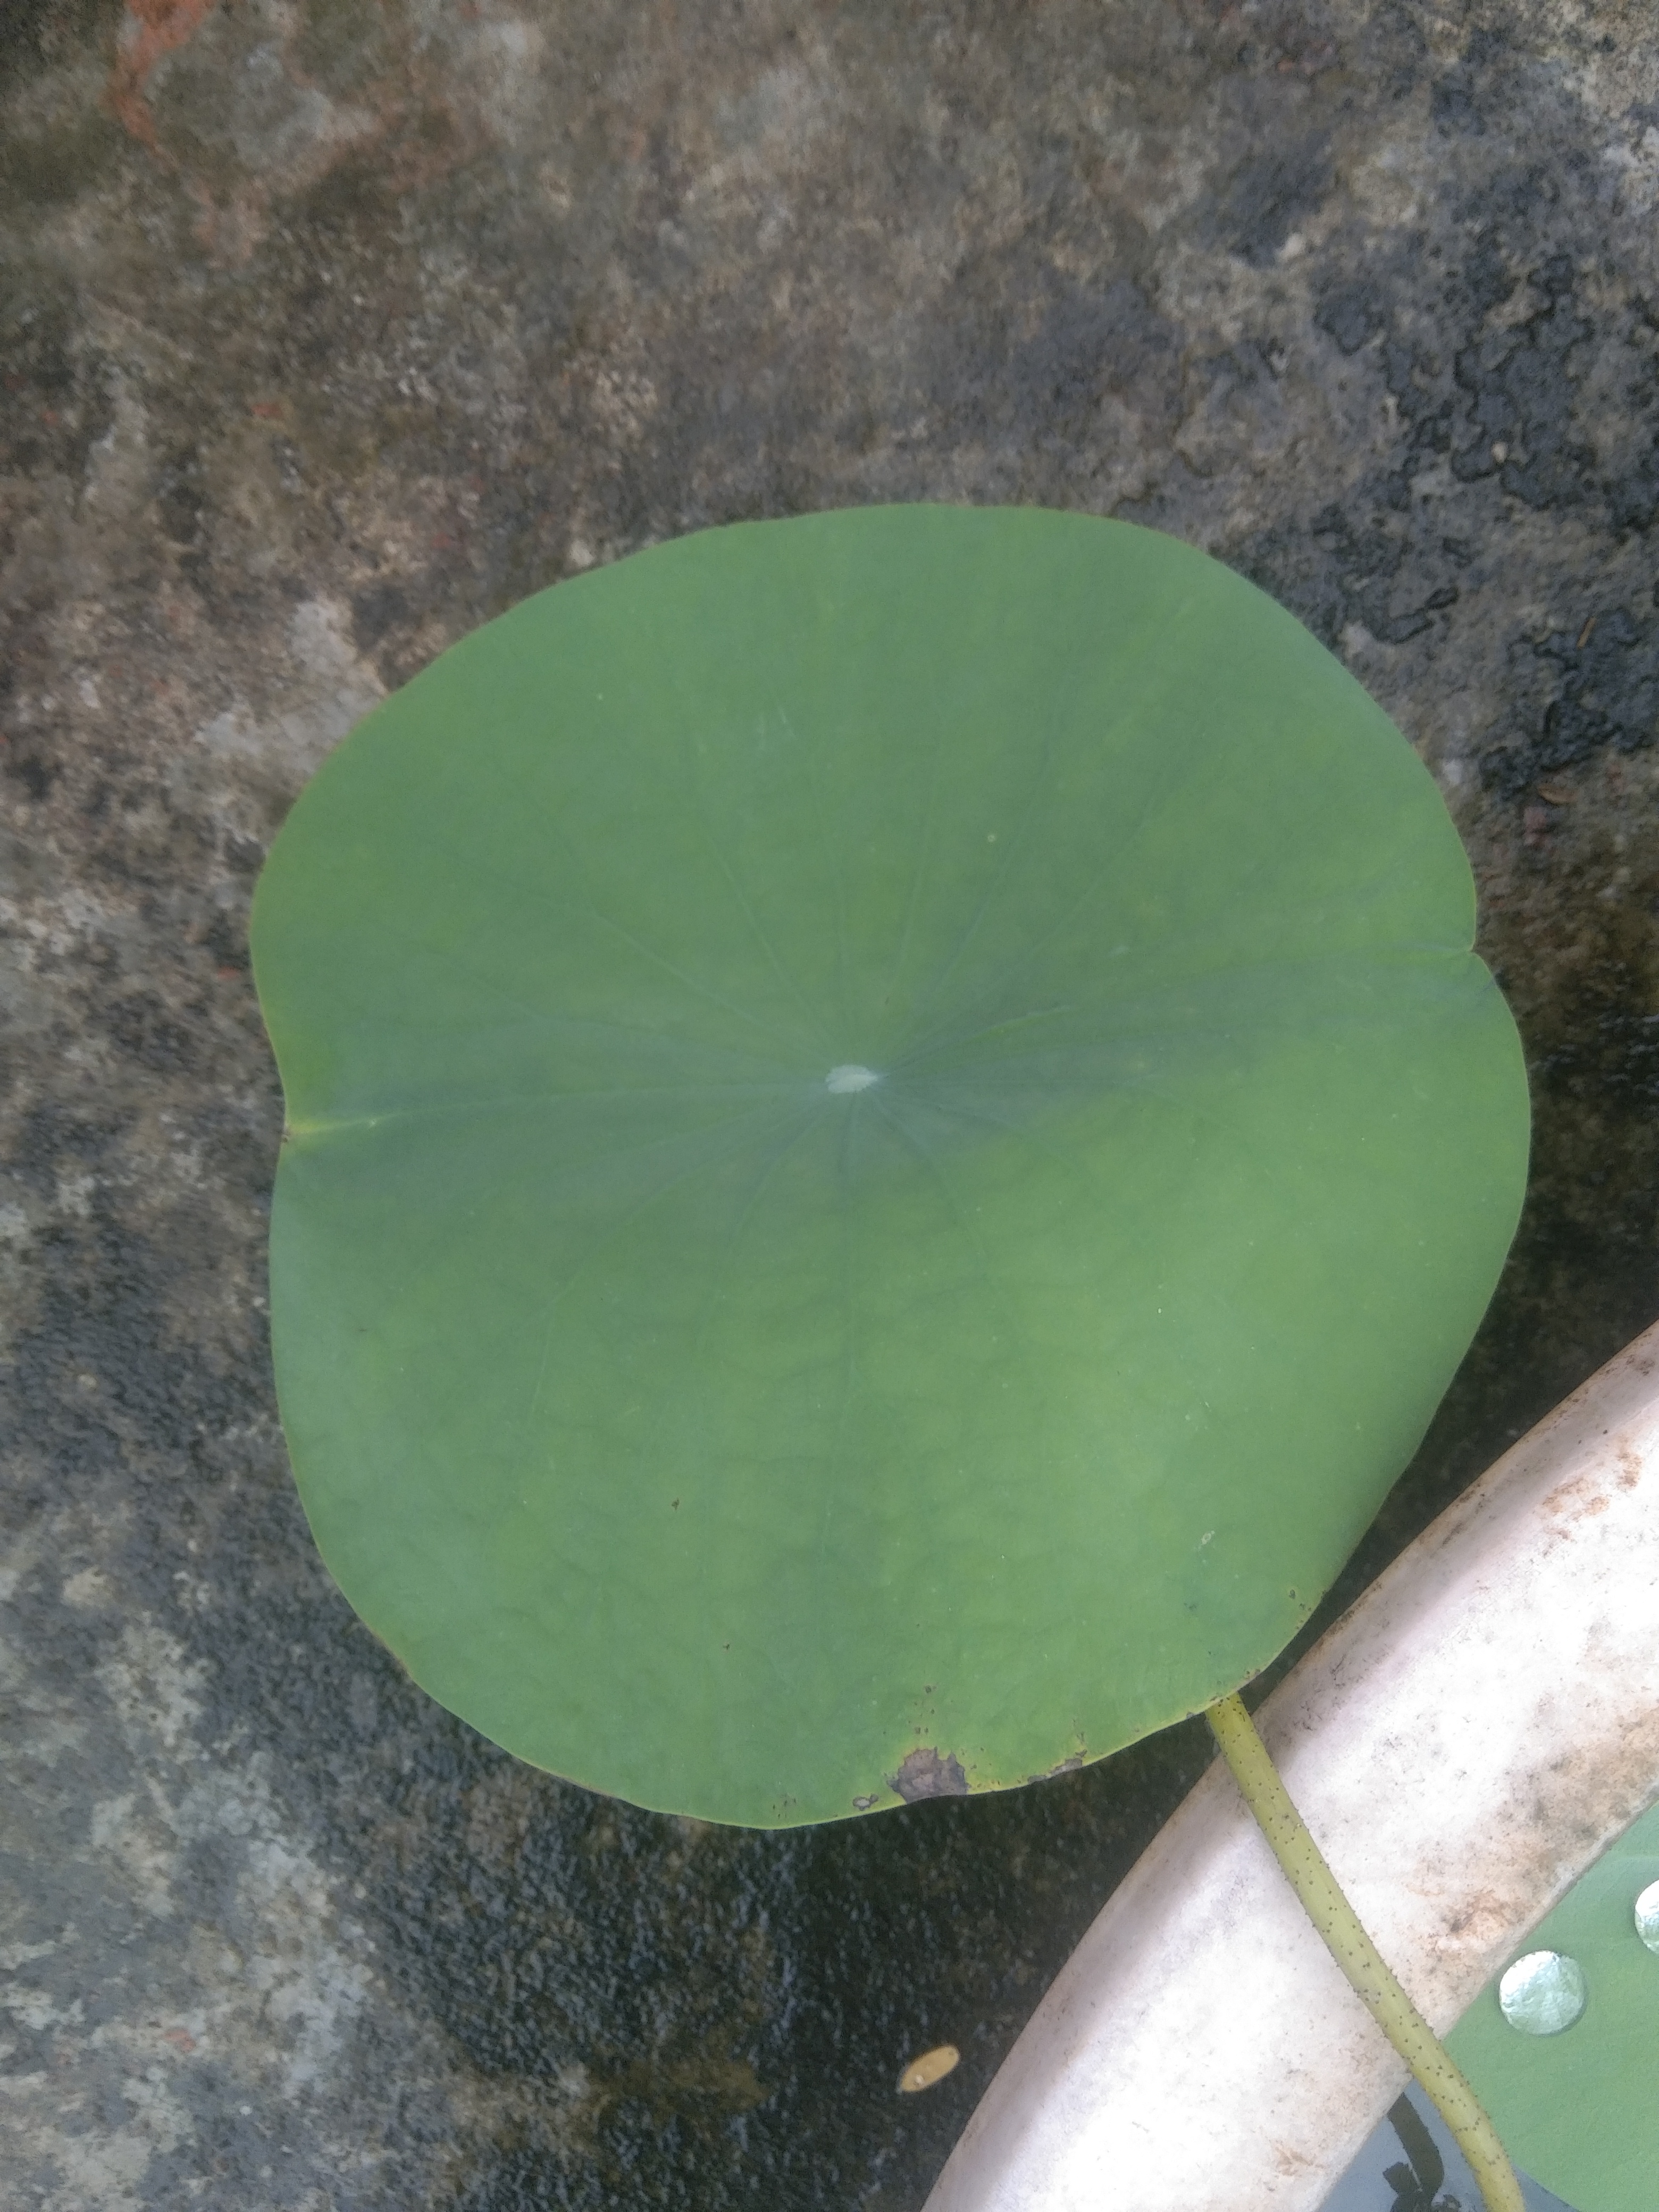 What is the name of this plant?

lotus
